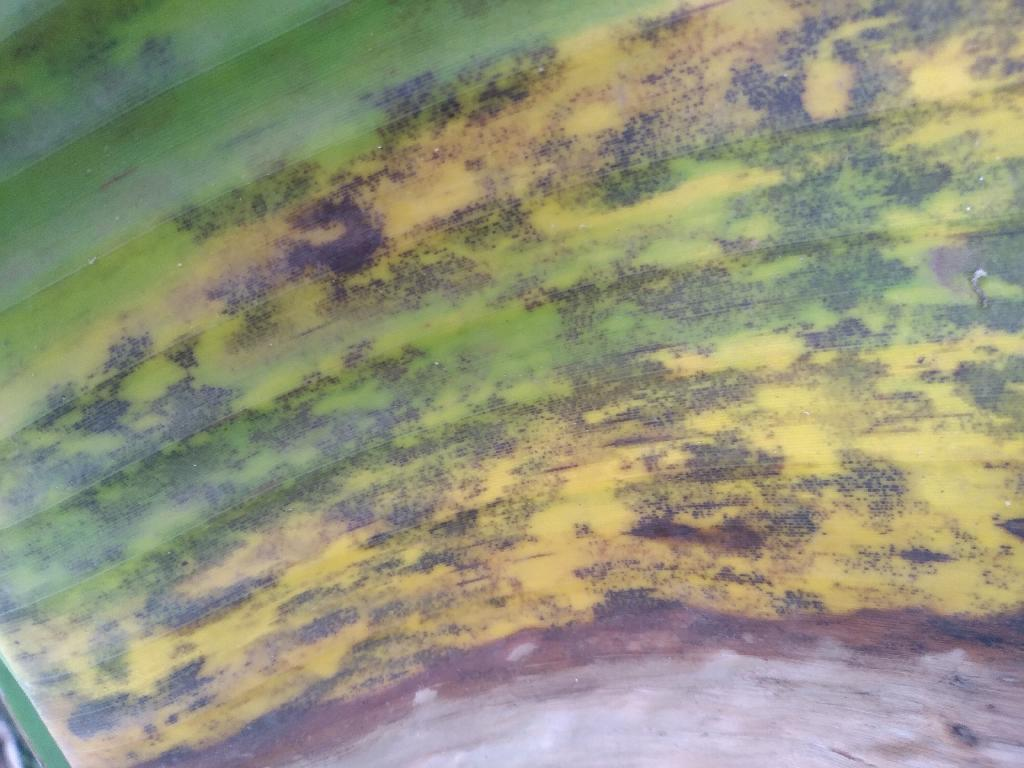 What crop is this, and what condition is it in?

banana, black sigatoka
